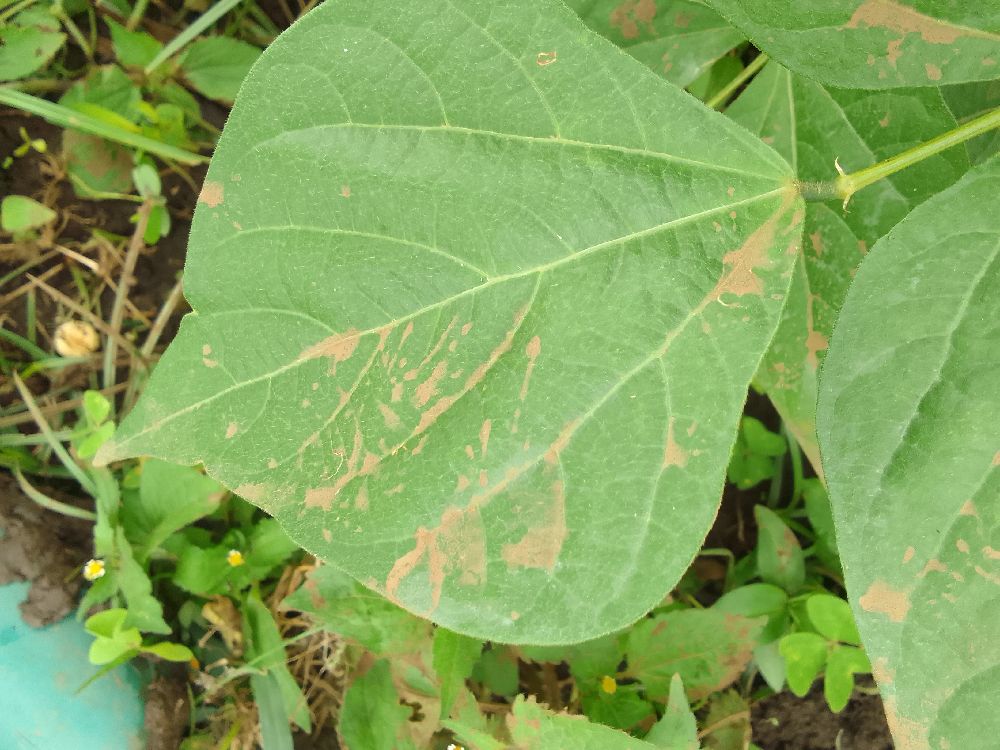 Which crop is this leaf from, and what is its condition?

common bean, healthy
